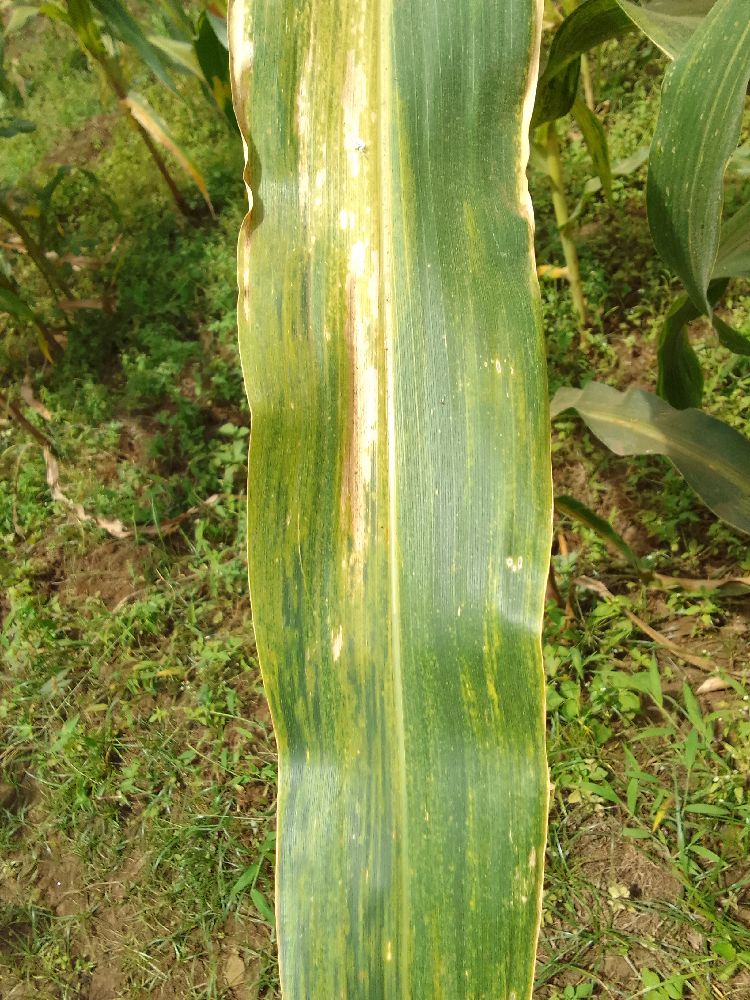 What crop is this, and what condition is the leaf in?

maize, maize lethal necrosis
